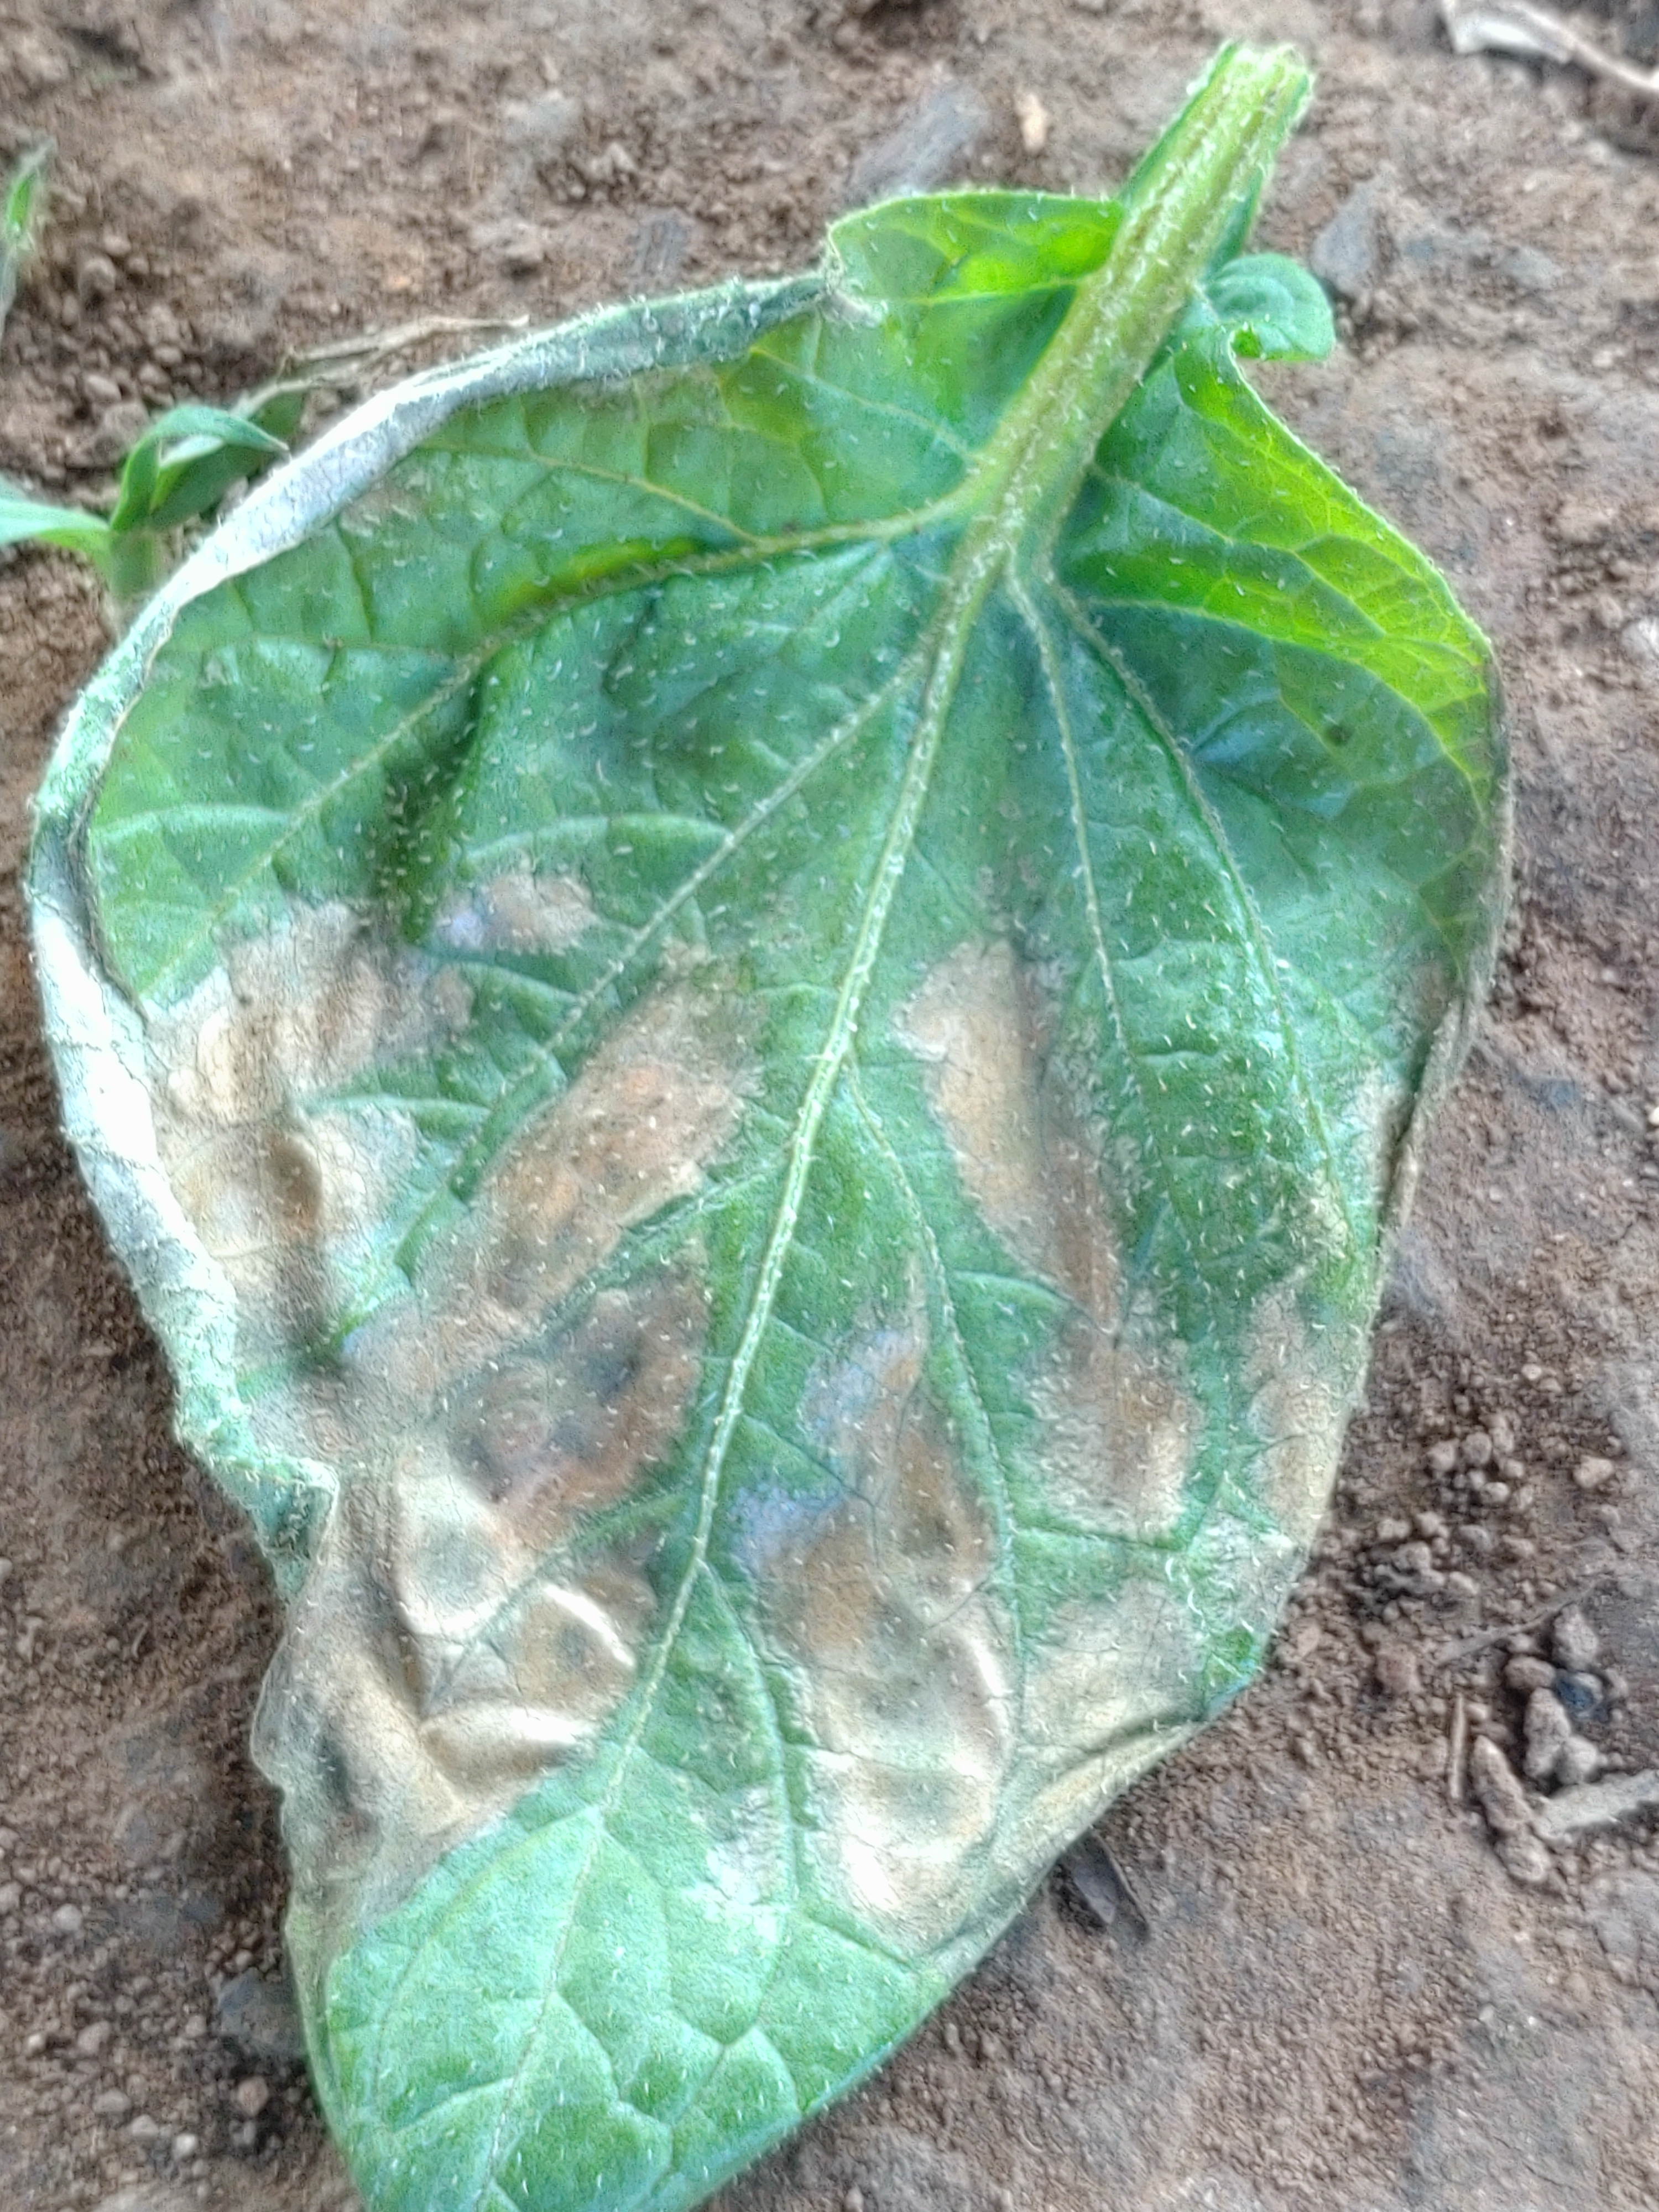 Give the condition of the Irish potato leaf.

early blight
